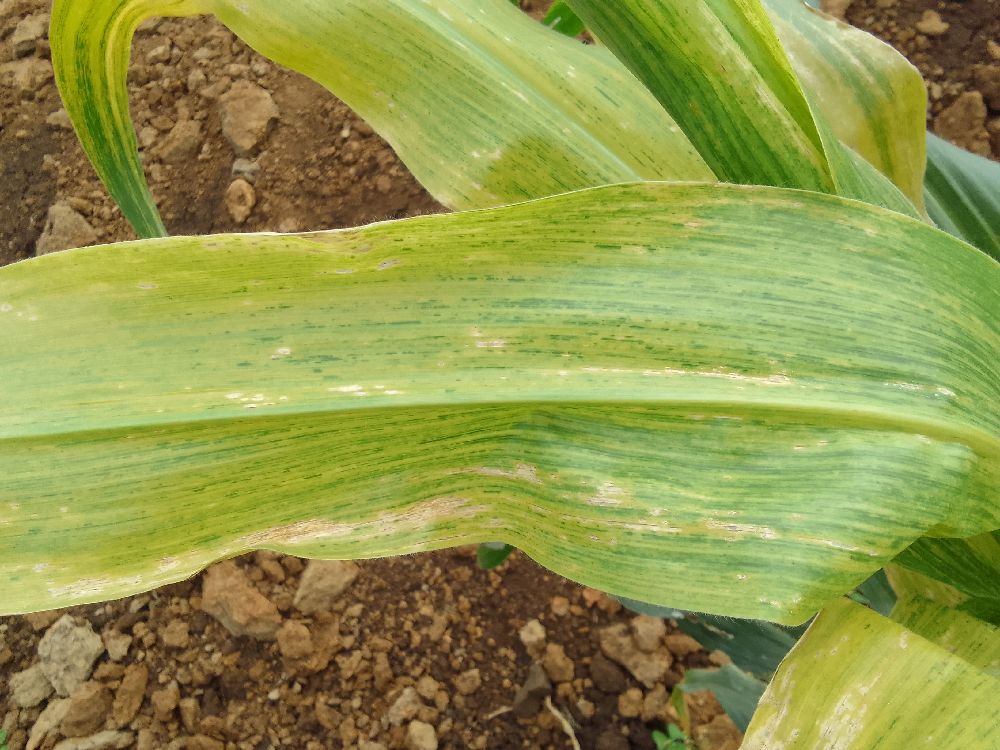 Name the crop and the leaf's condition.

maize, maize lethal necrosis
